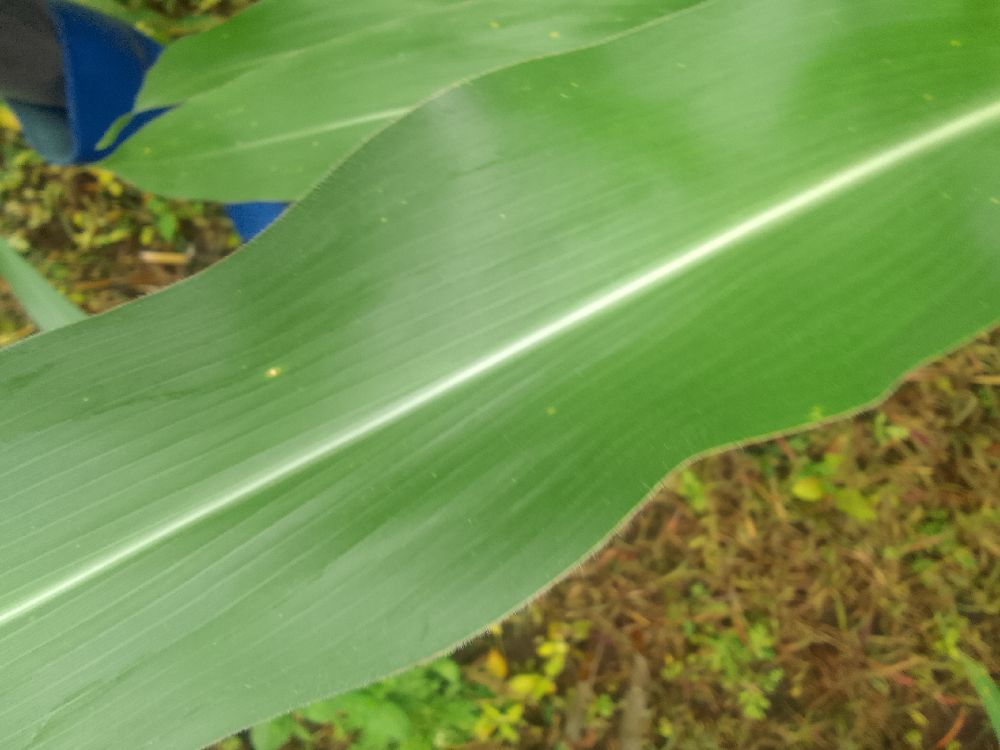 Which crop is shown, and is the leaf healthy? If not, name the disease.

maize, healthy
